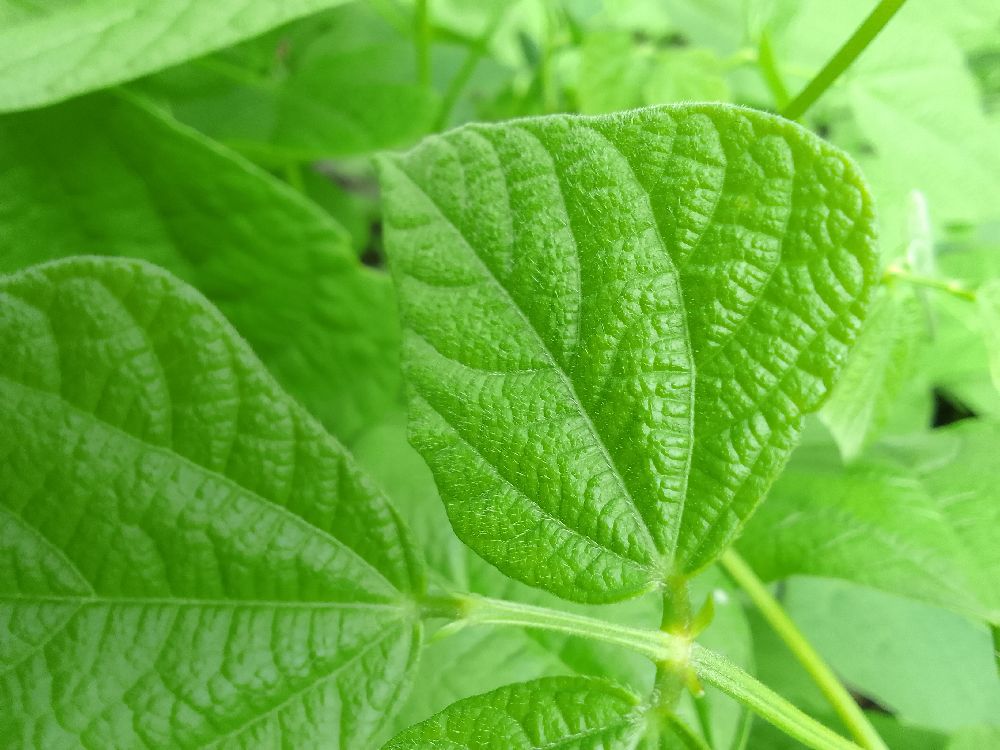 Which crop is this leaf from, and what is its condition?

common bean, healthy
